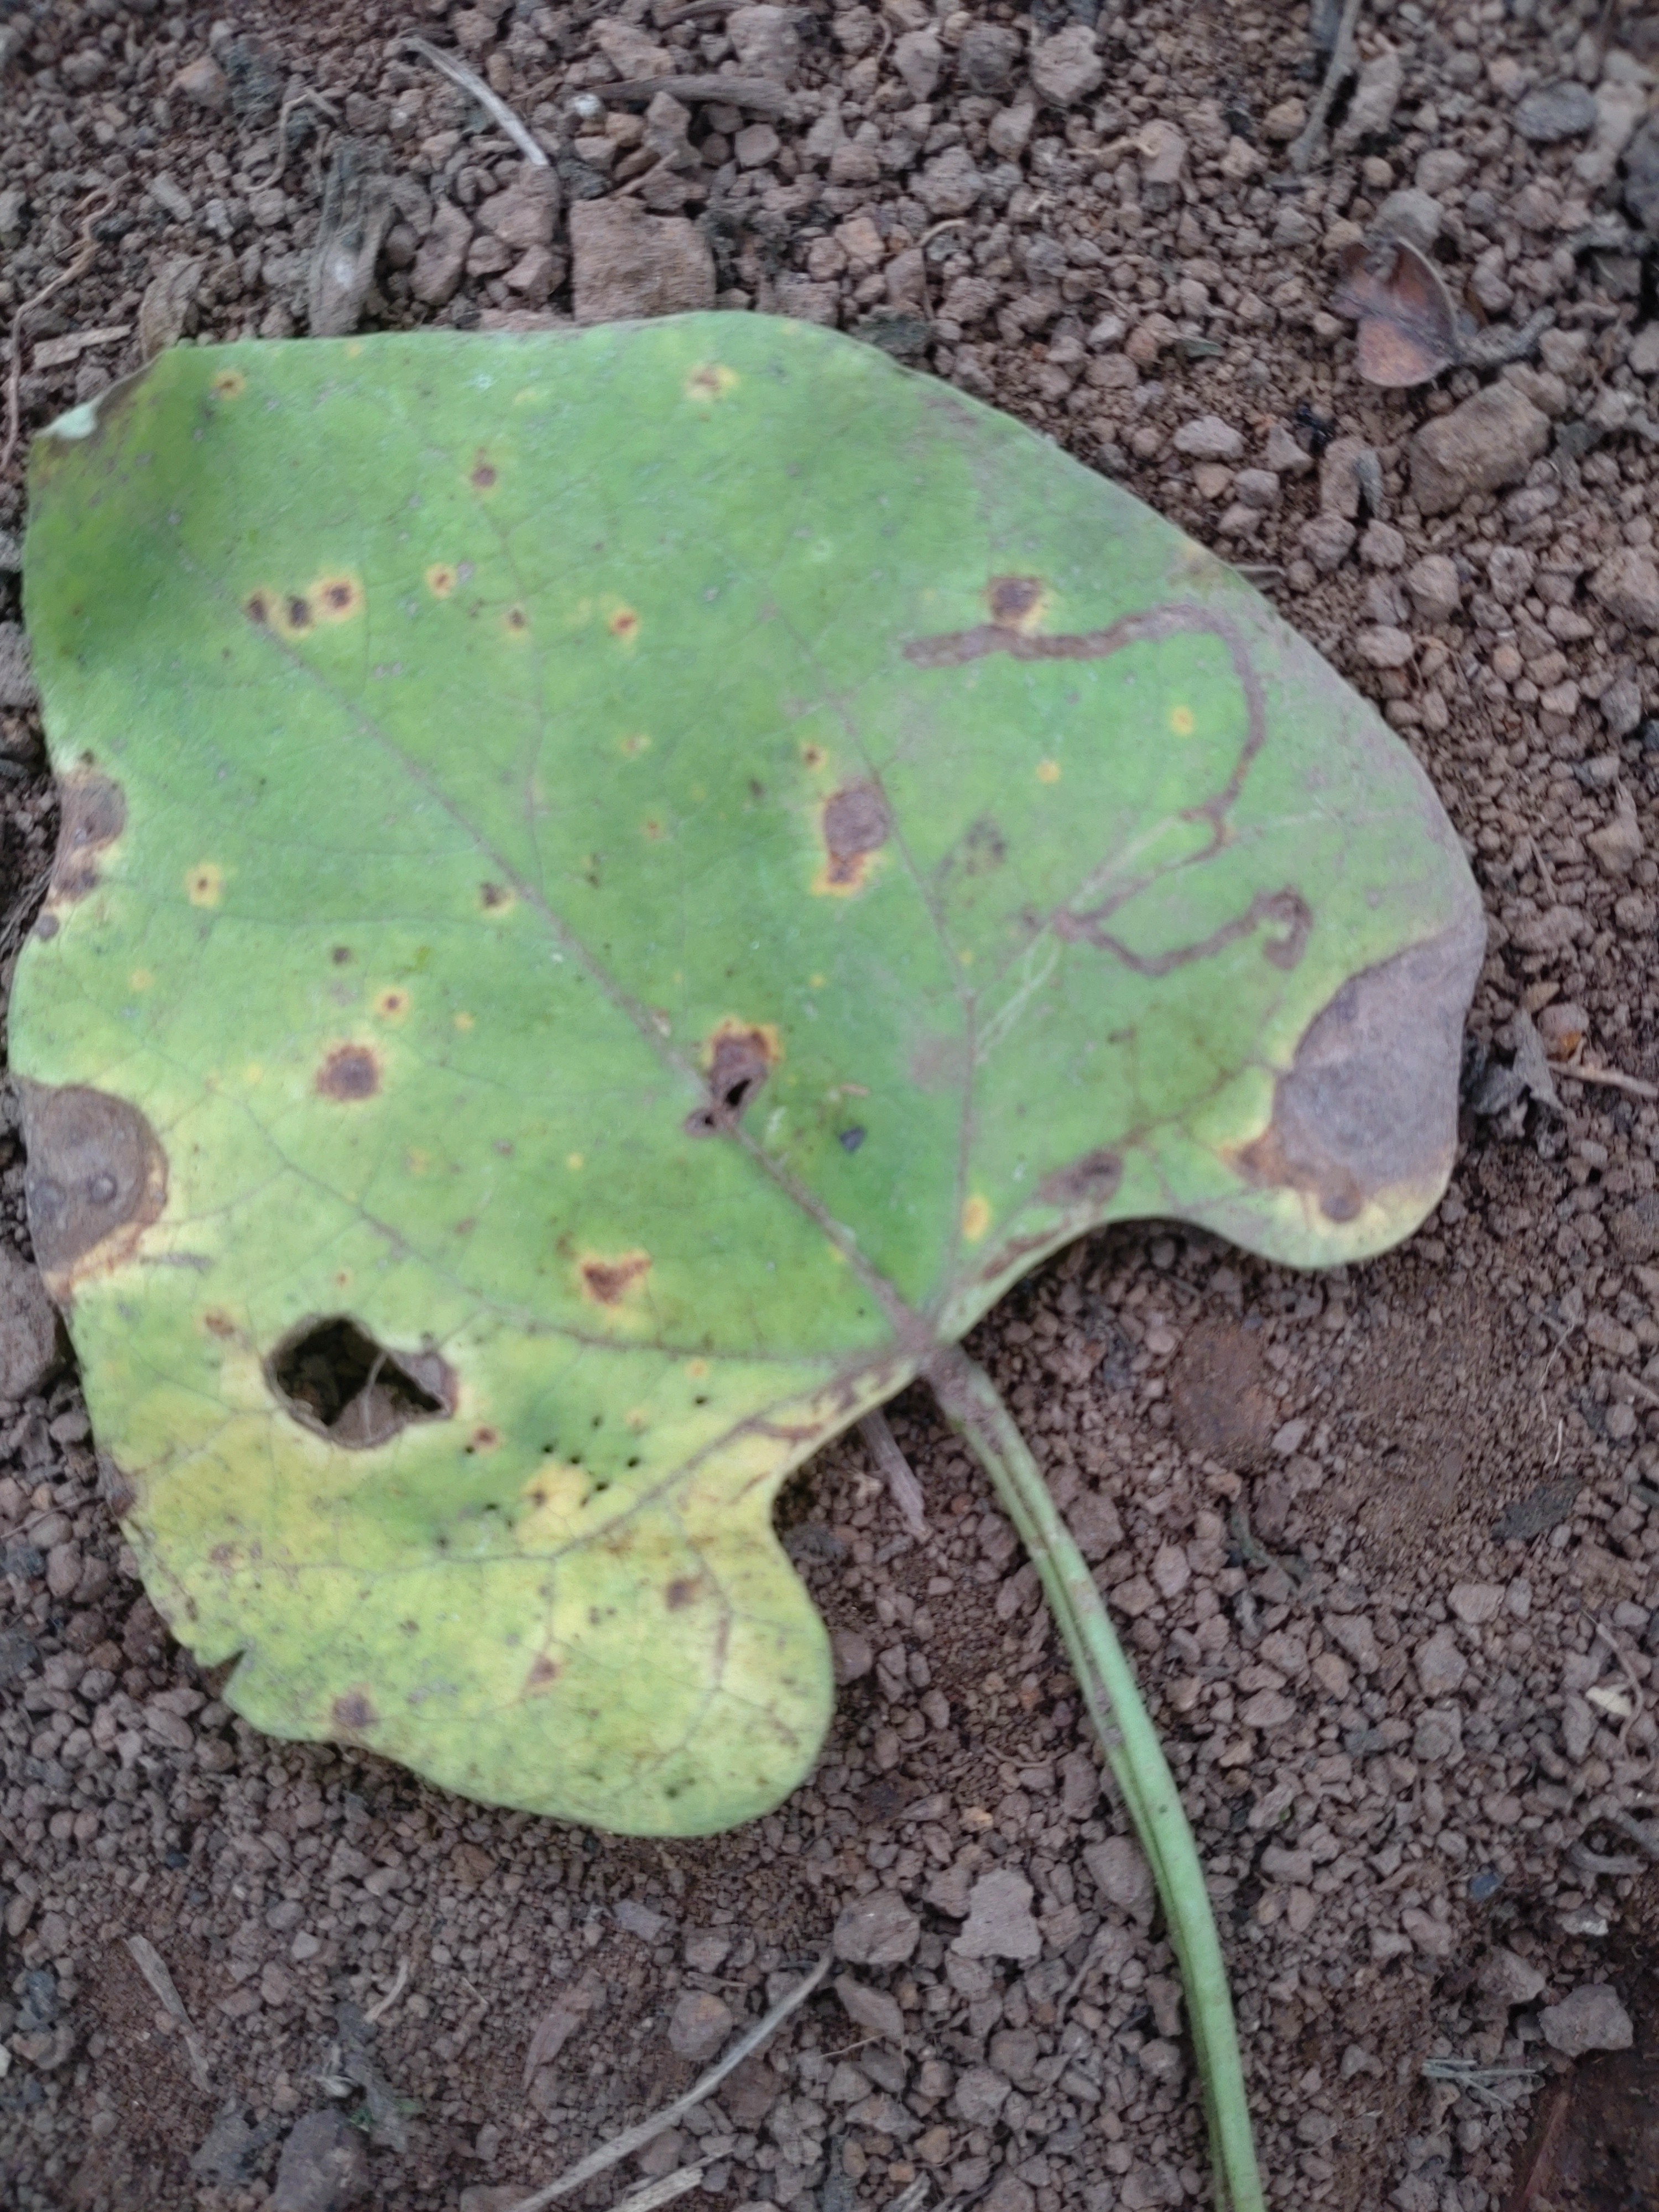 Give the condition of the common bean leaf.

rust
